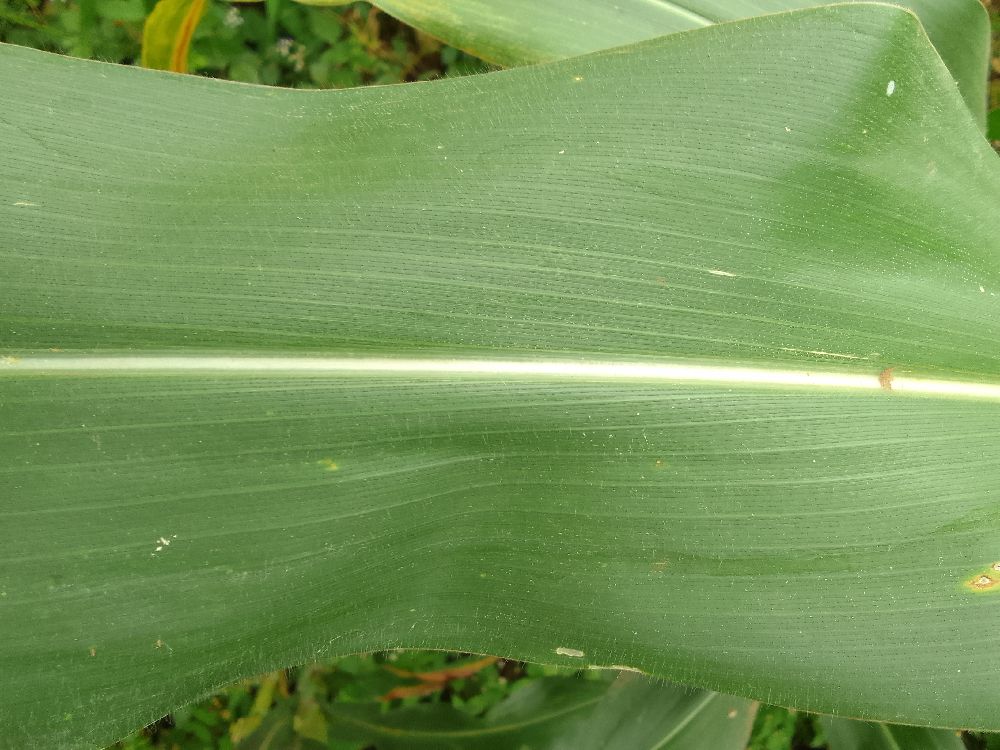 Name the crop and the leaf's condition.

maize, healthy
